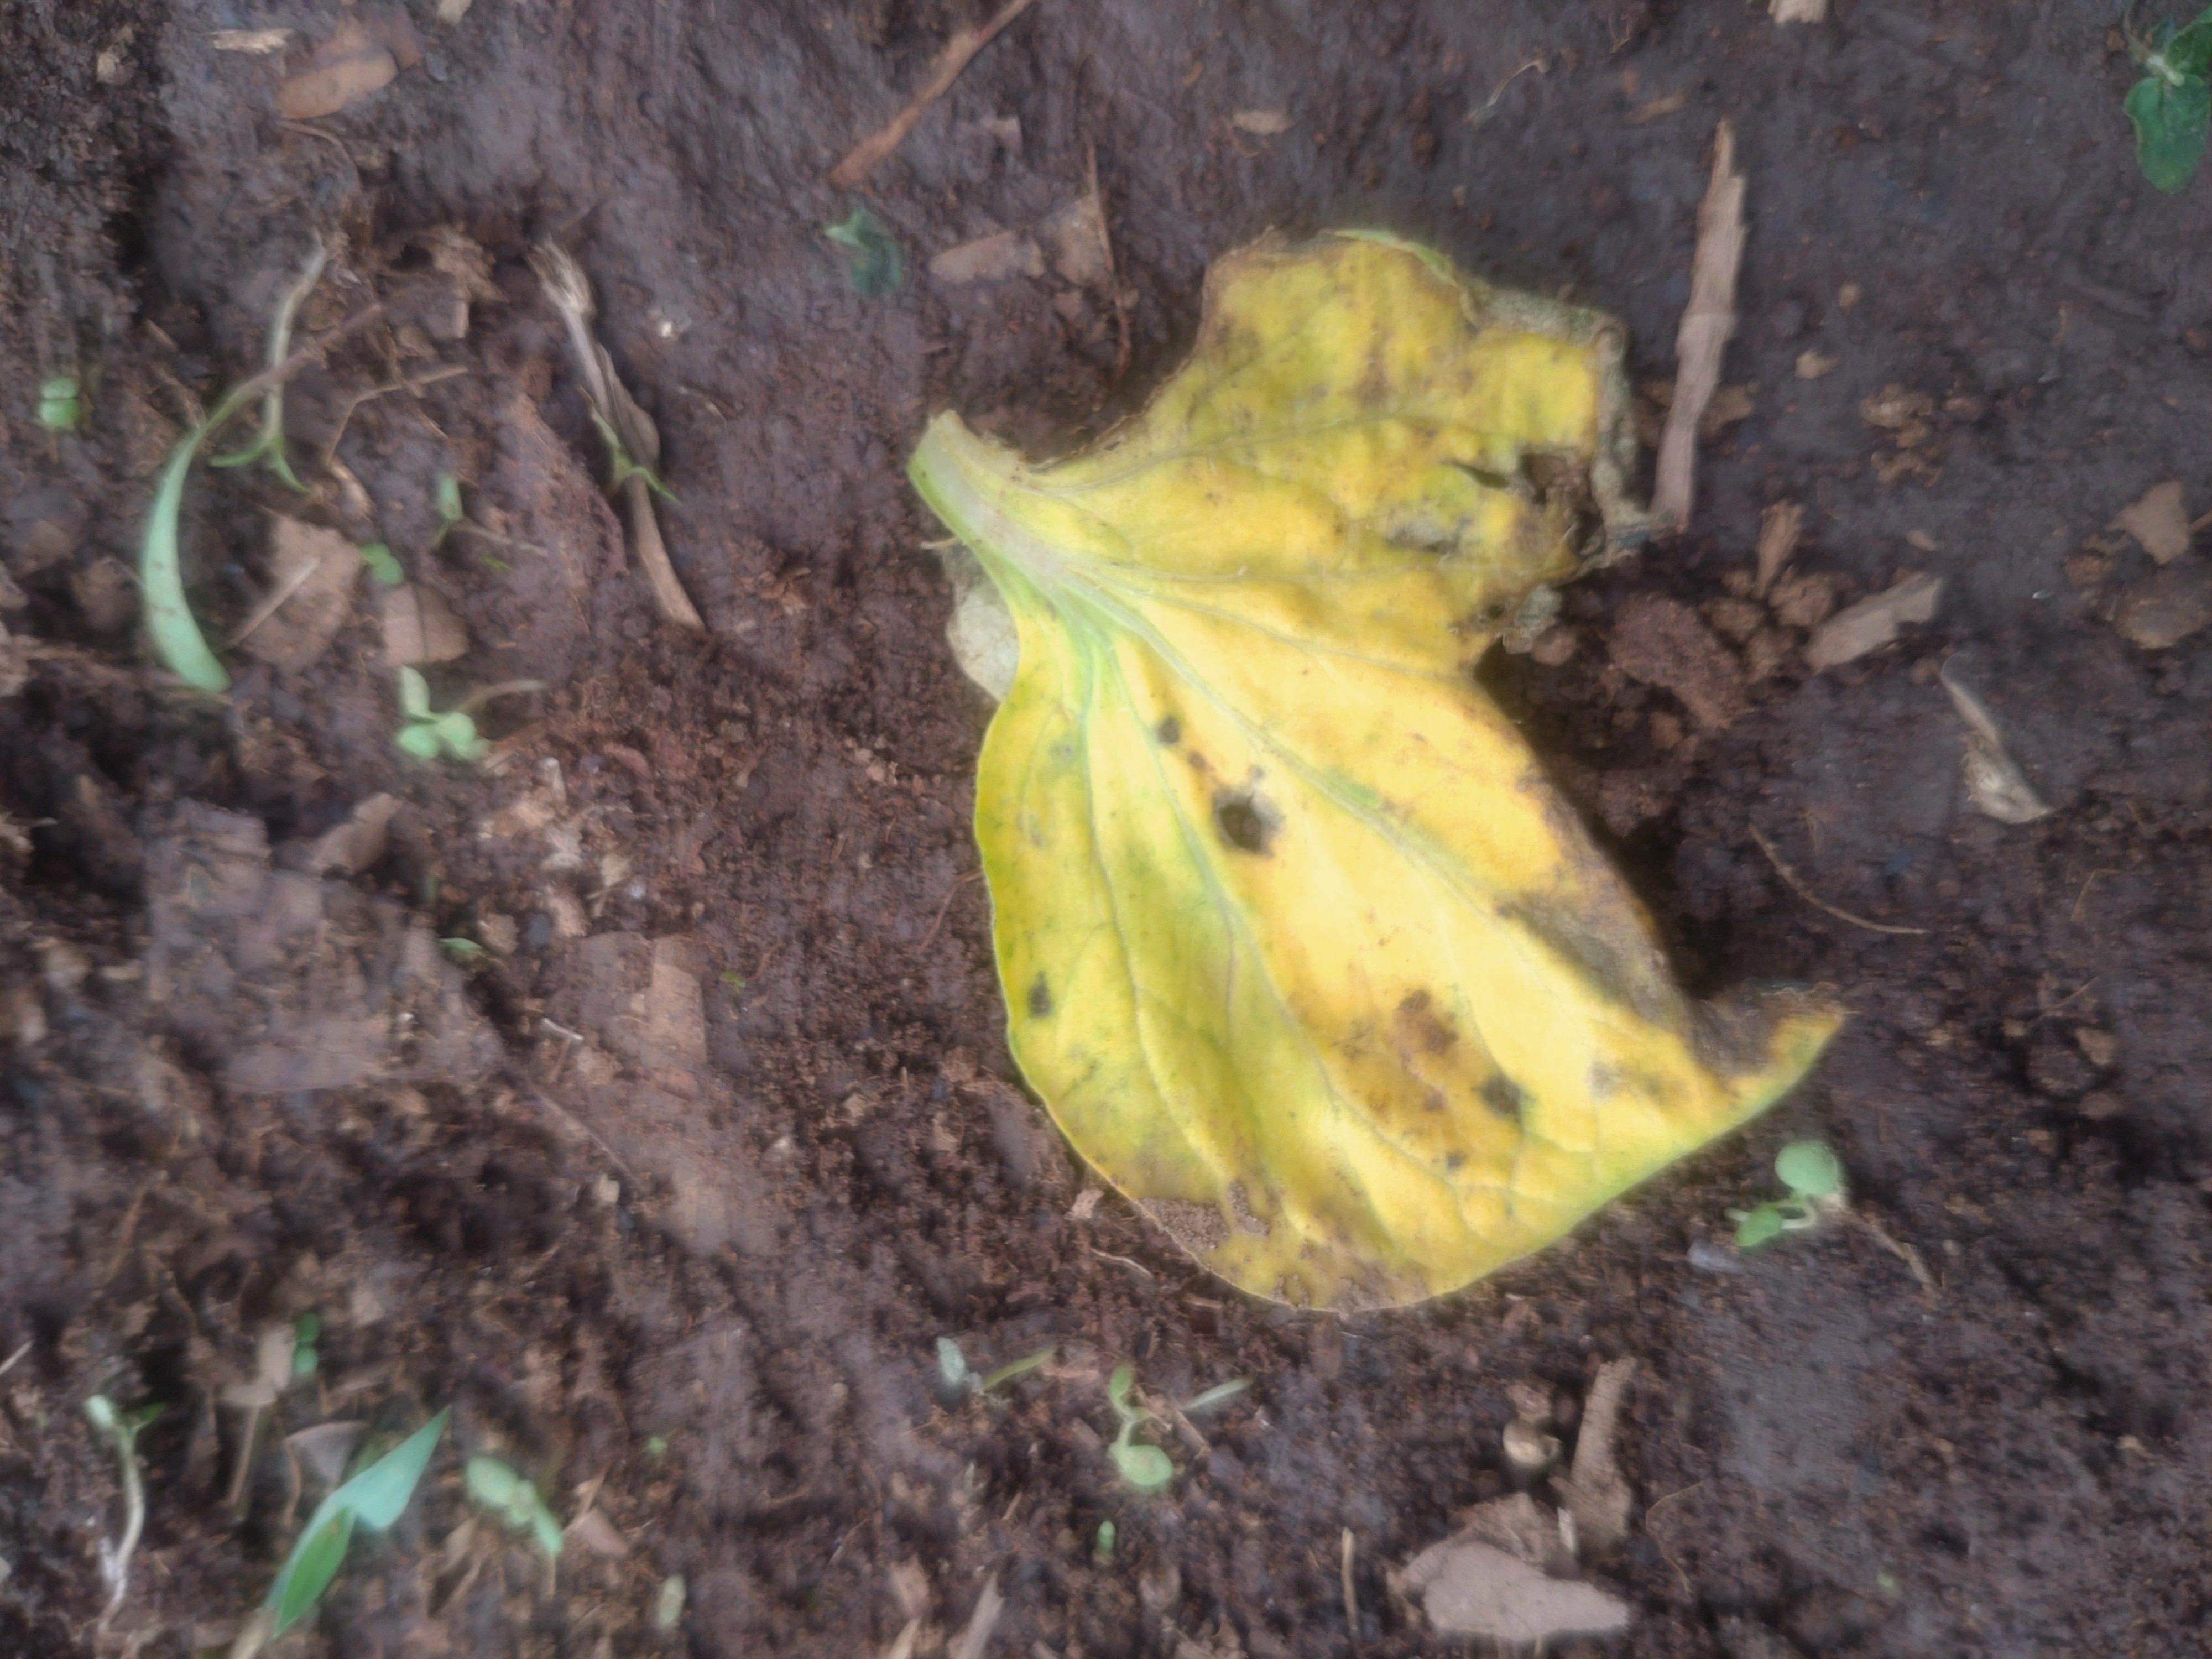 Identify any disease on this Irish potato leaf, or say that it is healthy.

late blight
